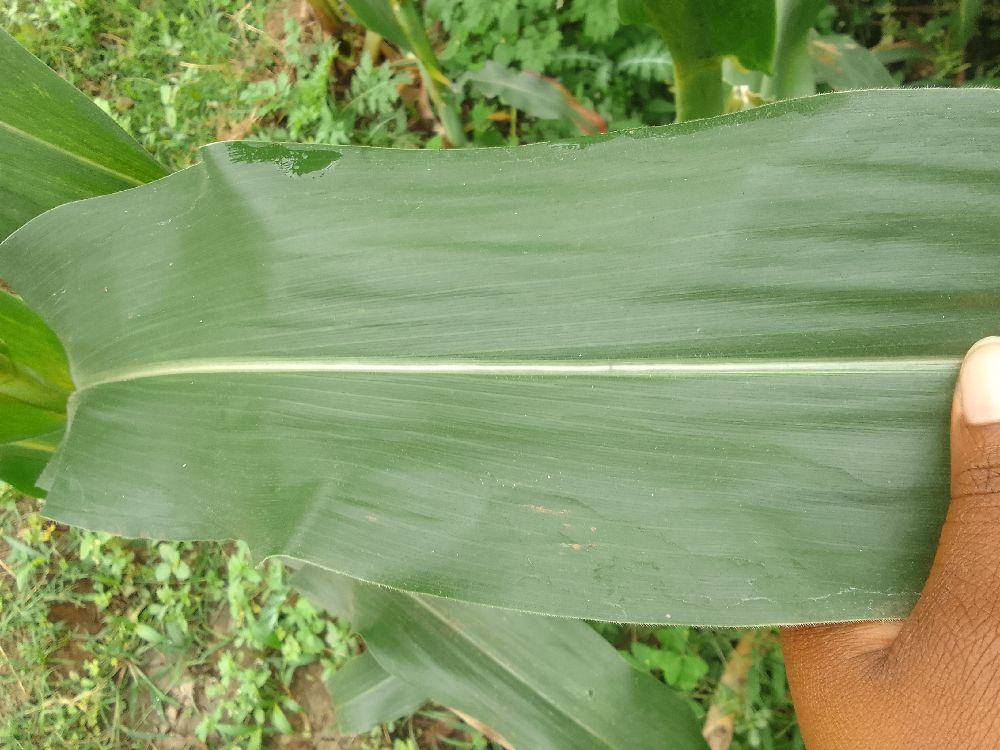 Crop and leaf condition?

maize, healthy
